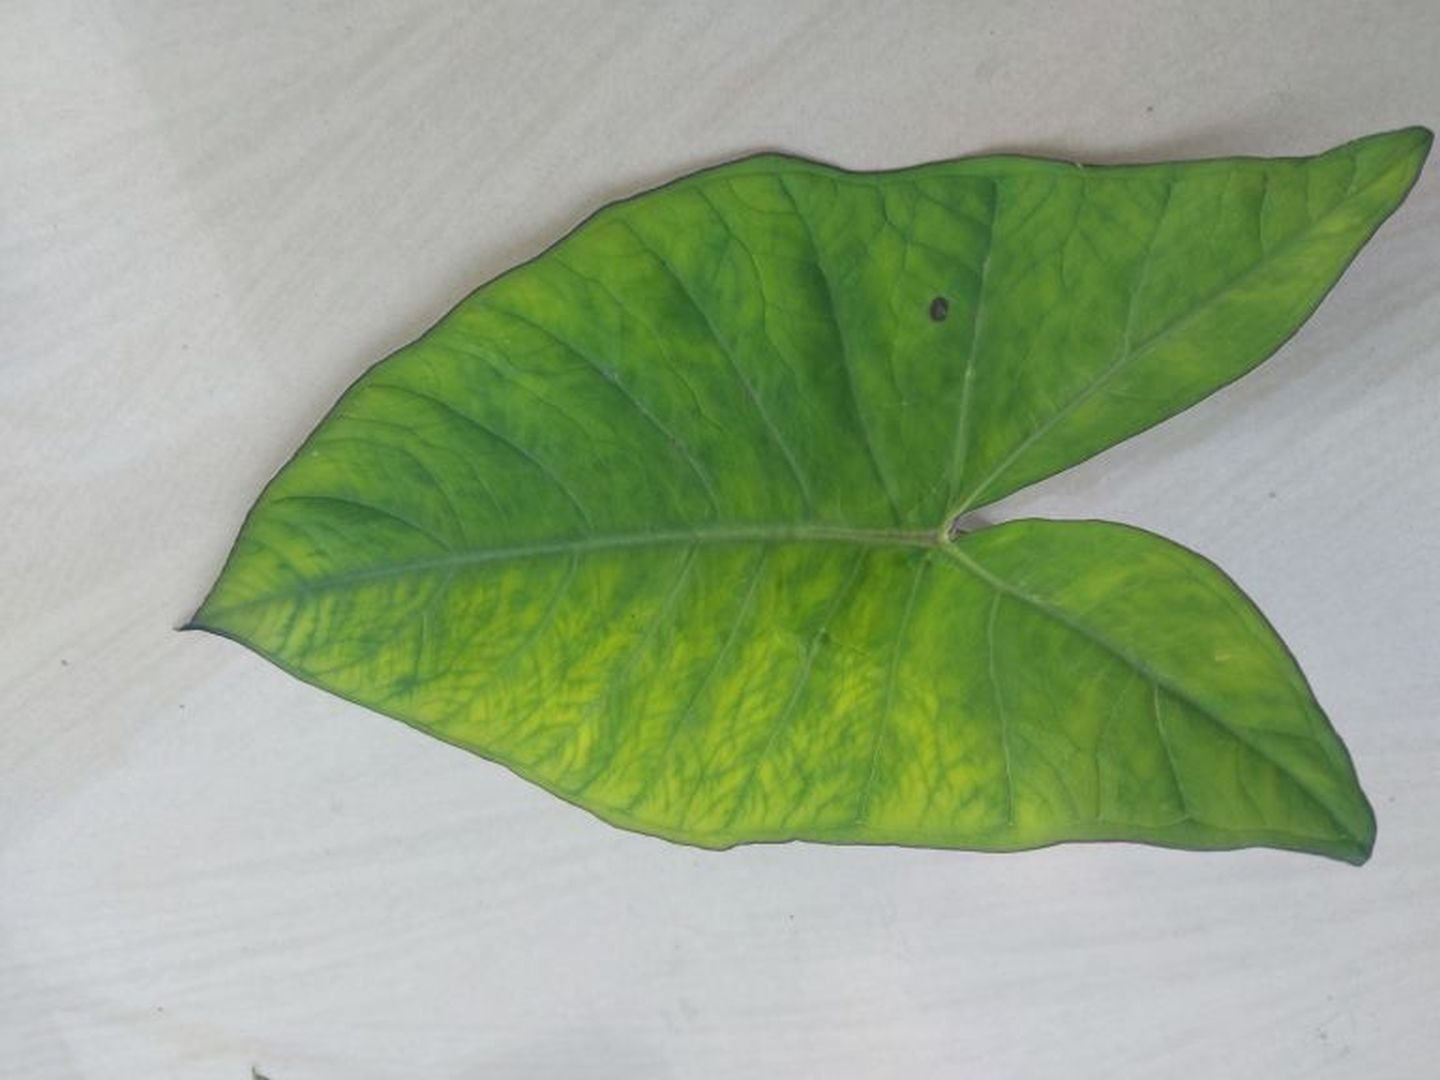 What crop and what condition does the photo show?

taro, mosaic
